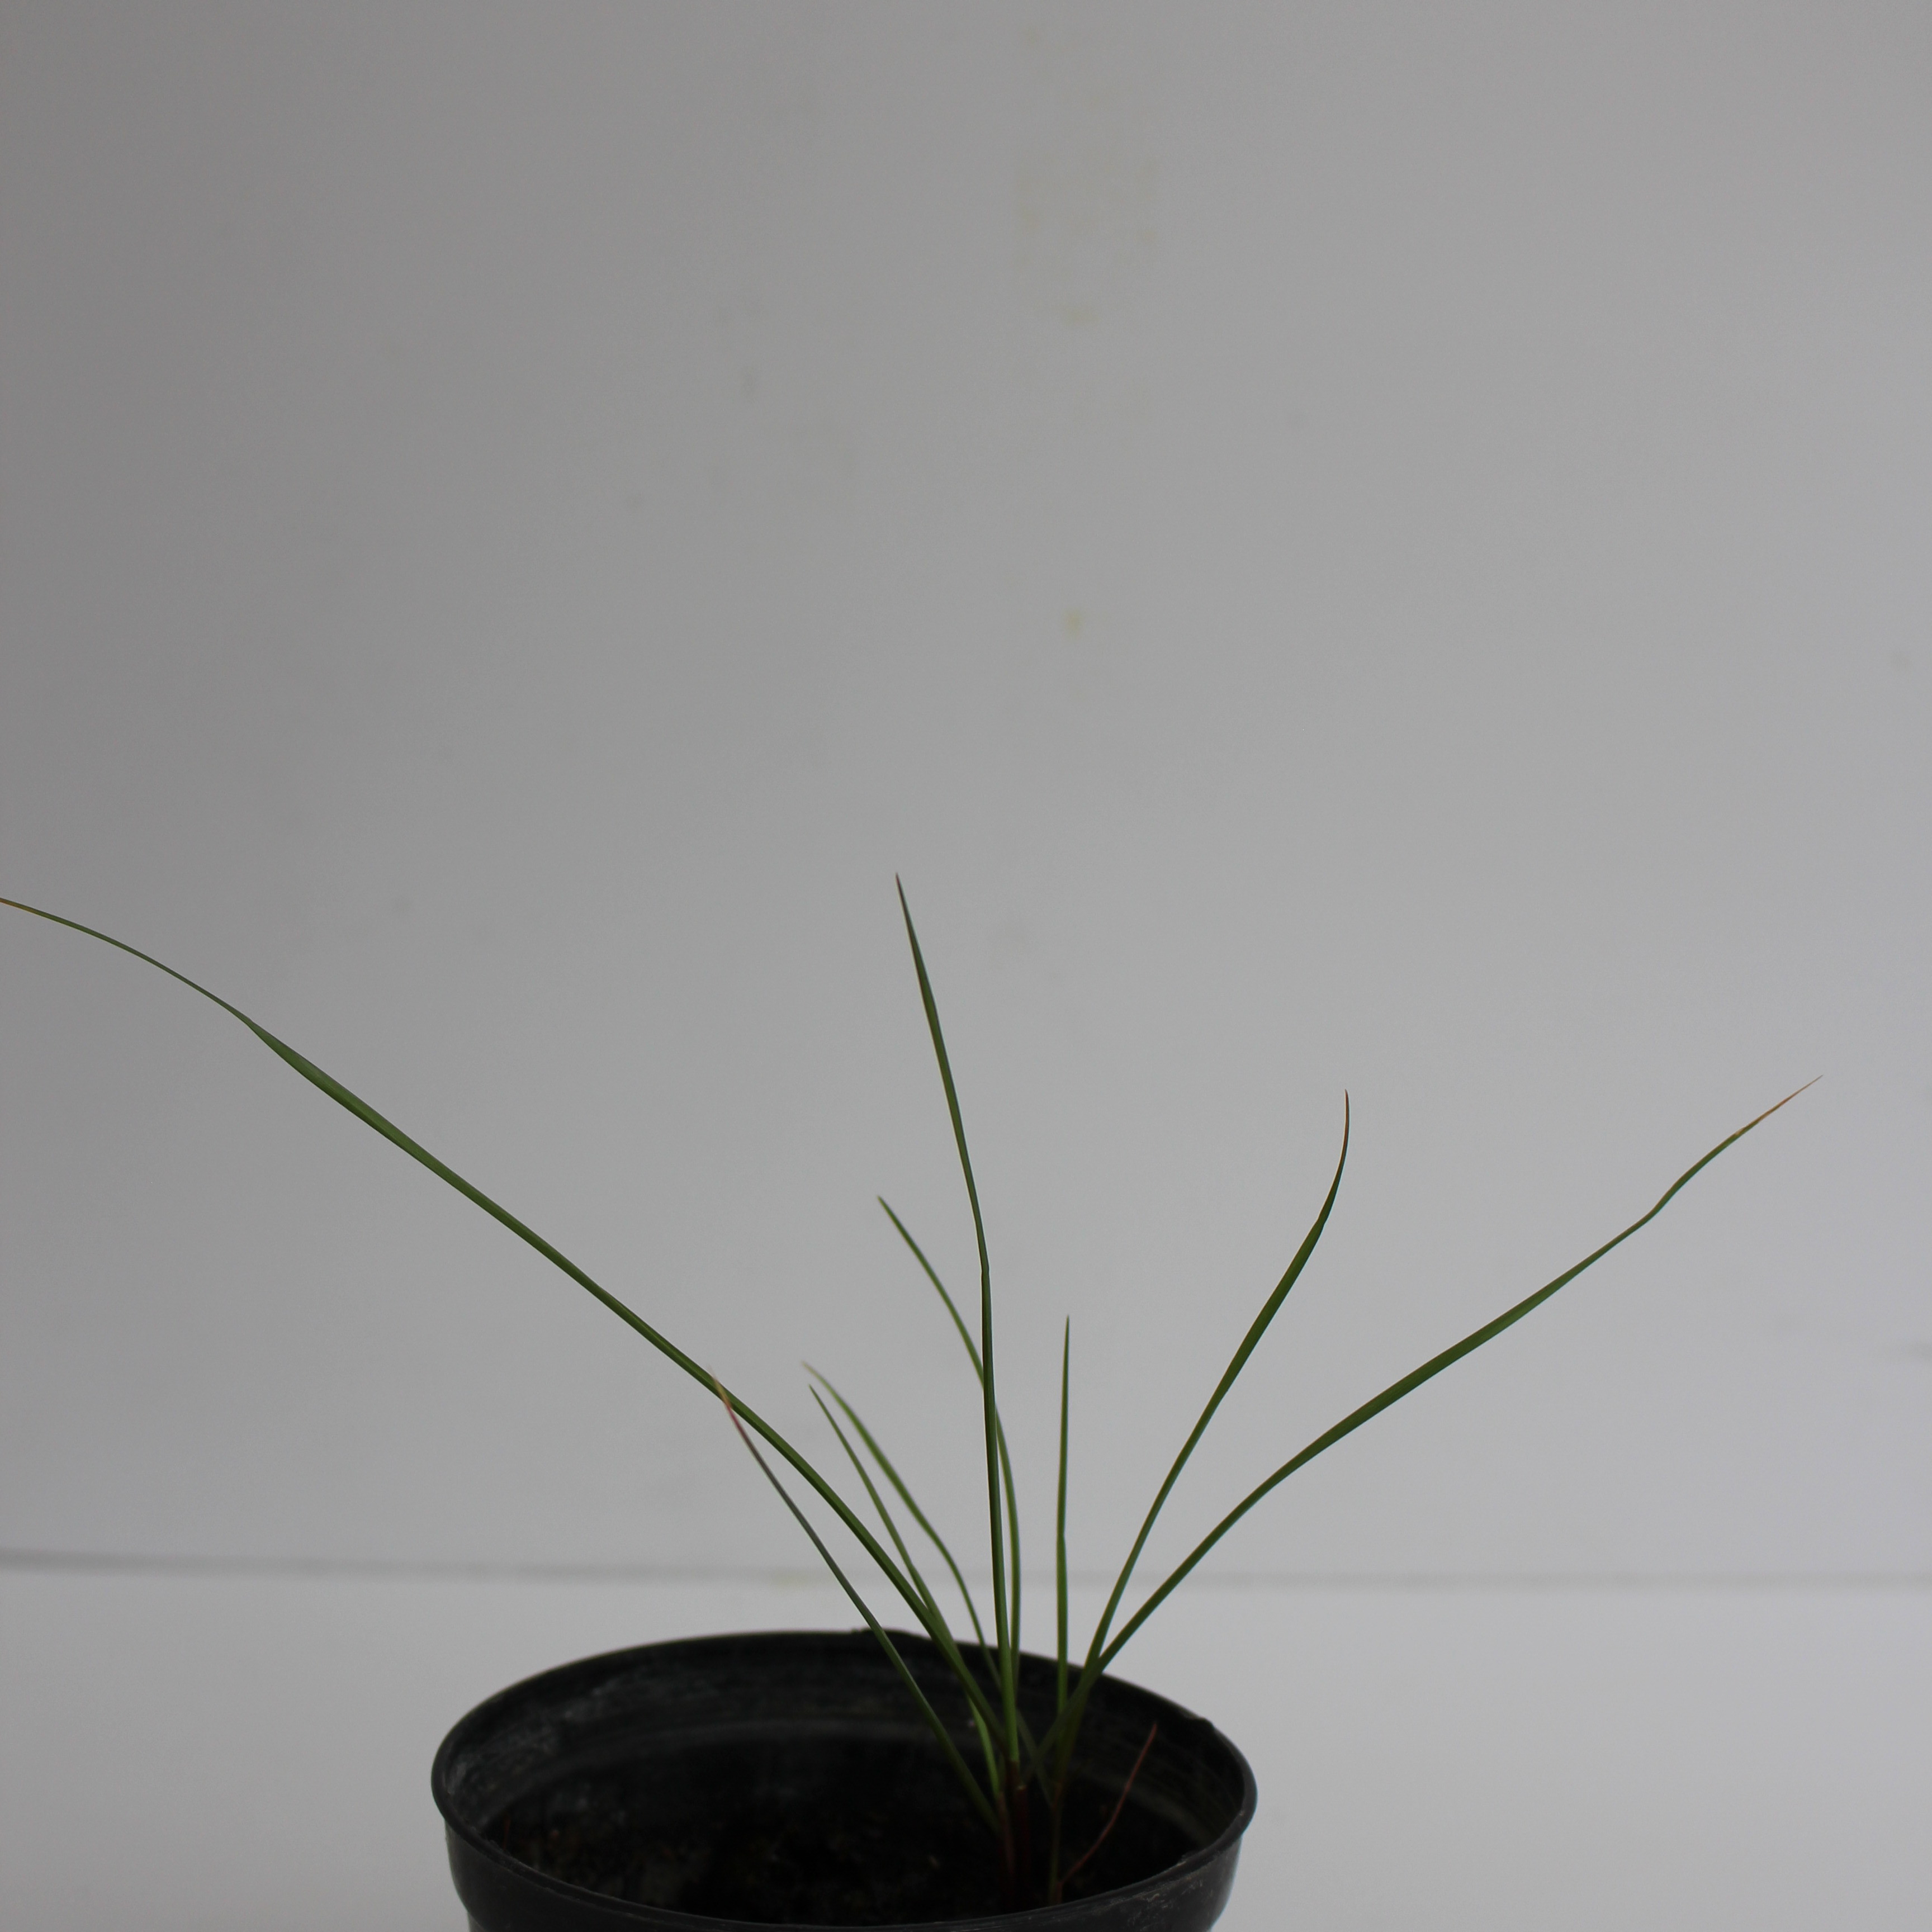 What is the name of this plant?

Lolium multiflorum
